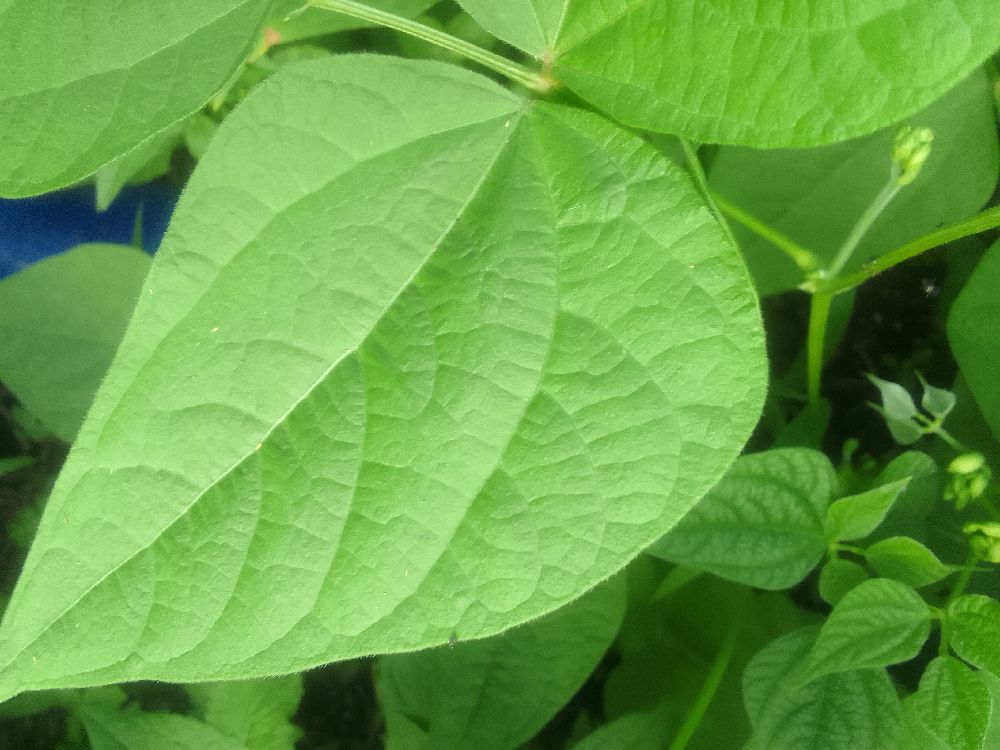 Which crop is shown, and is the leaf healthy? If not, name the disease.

common bean, healthy
